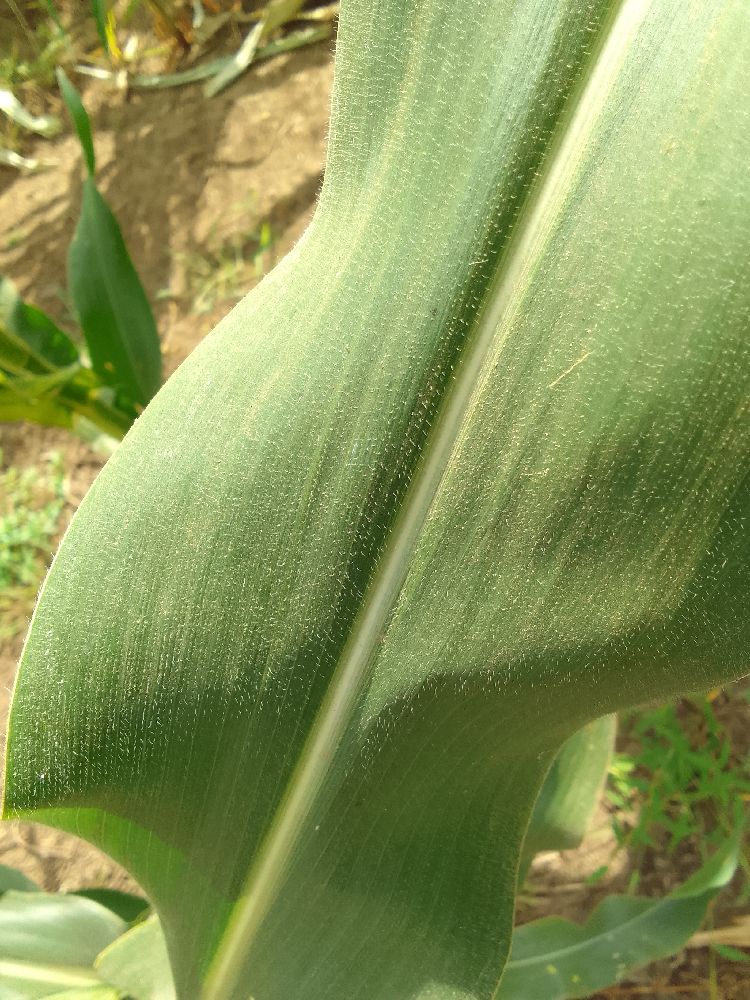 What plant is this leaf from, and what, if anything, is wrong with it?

maize, healthy
